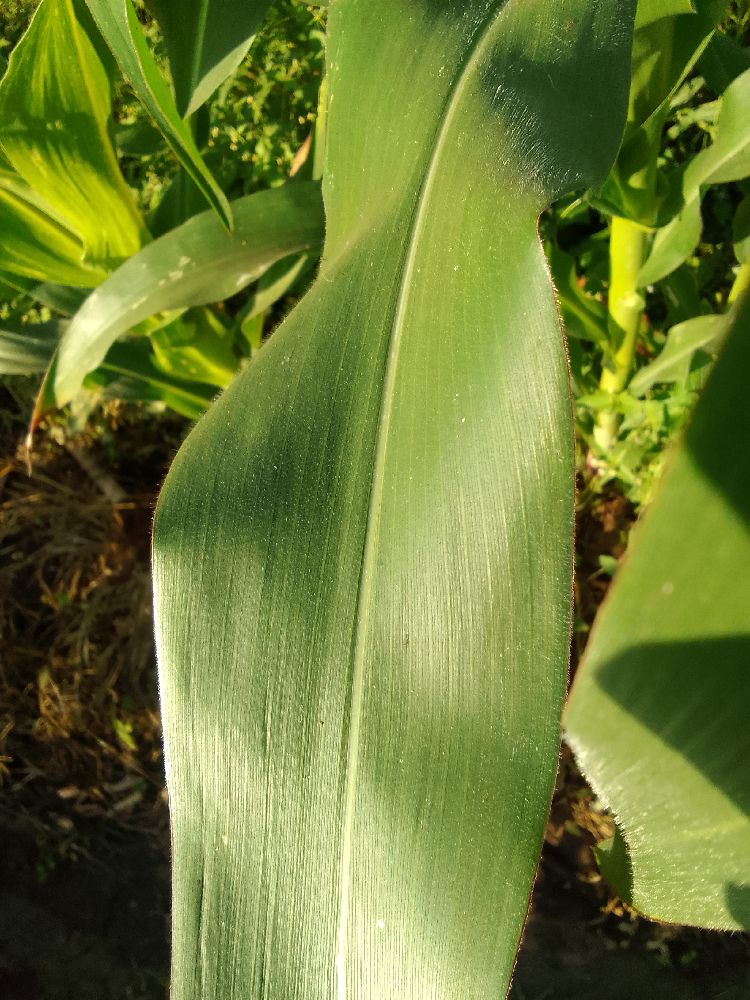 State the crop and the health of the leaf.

maize, healthy
